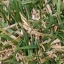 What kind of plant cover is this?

grass
